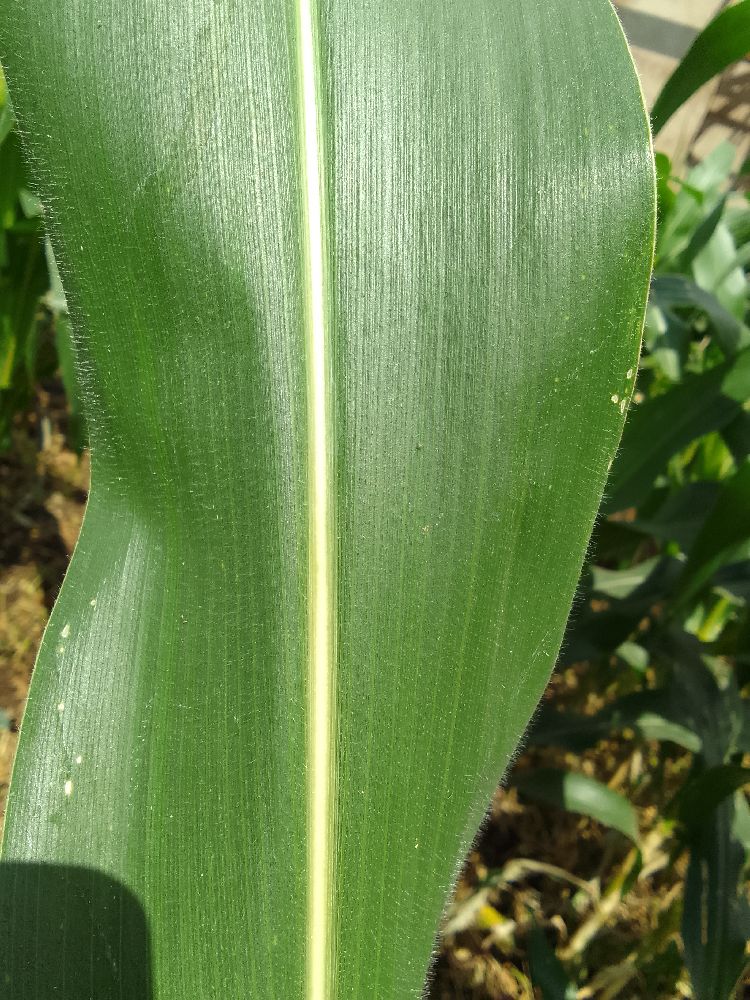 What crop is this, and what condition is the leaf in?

maize, healthy
